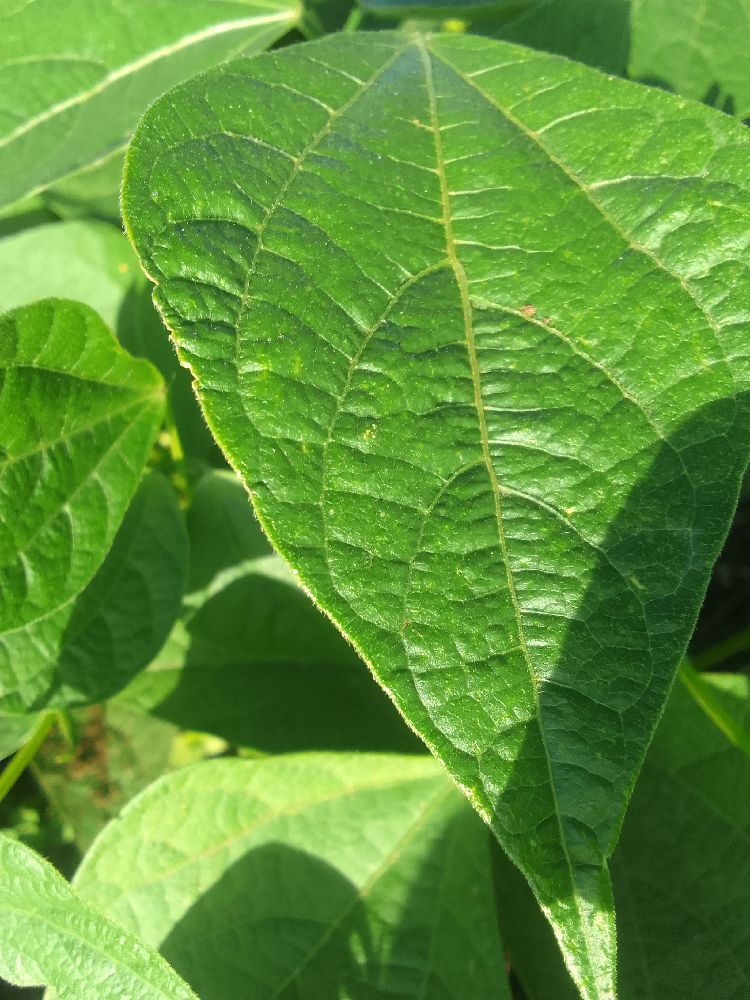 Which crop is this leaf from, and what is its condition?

common bean, healthy
